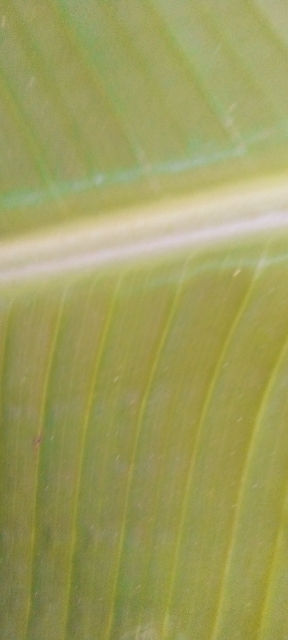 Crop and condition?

banana, healthy
